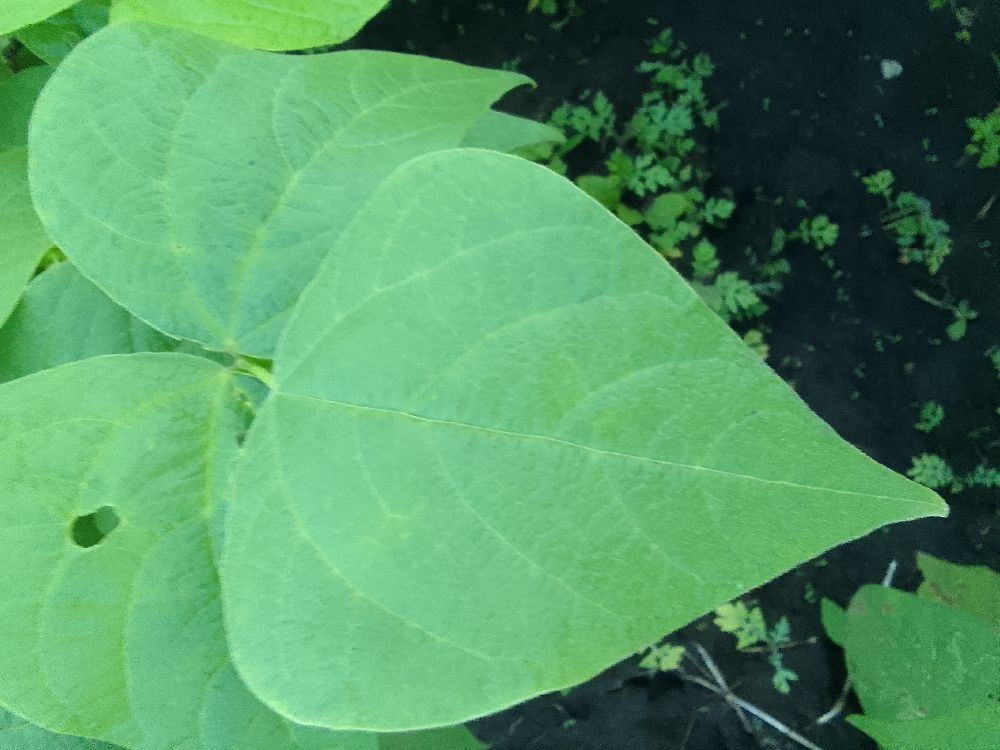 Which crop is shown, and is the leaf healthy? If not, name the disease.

common bean, healthy
